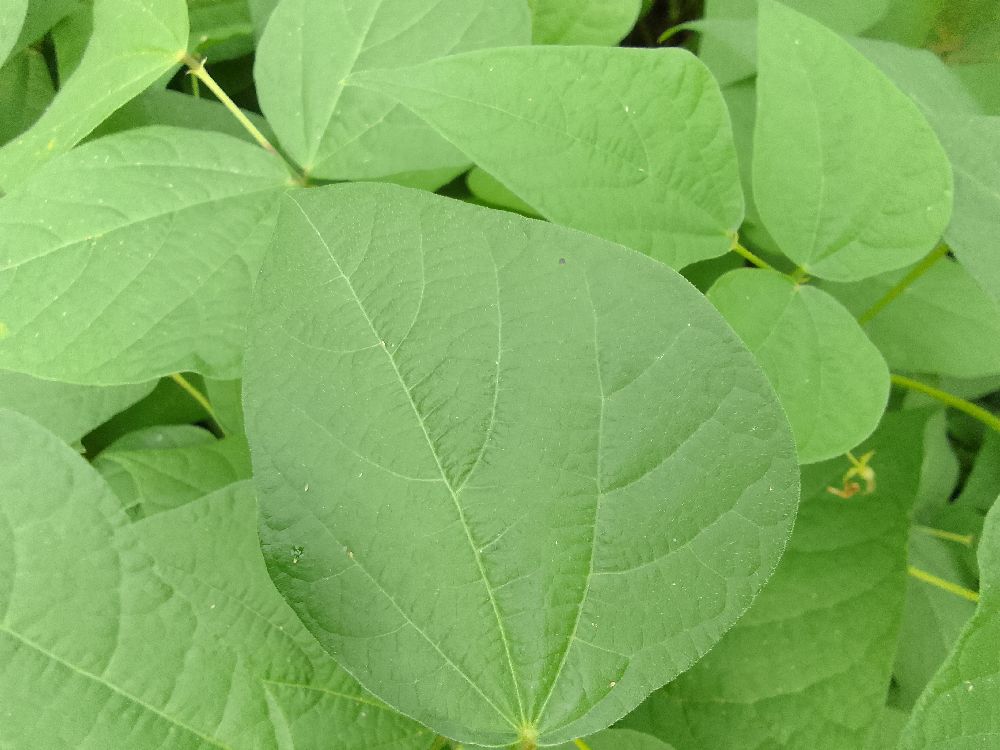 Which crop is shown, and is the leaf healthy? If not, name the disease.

common bean, healthy
